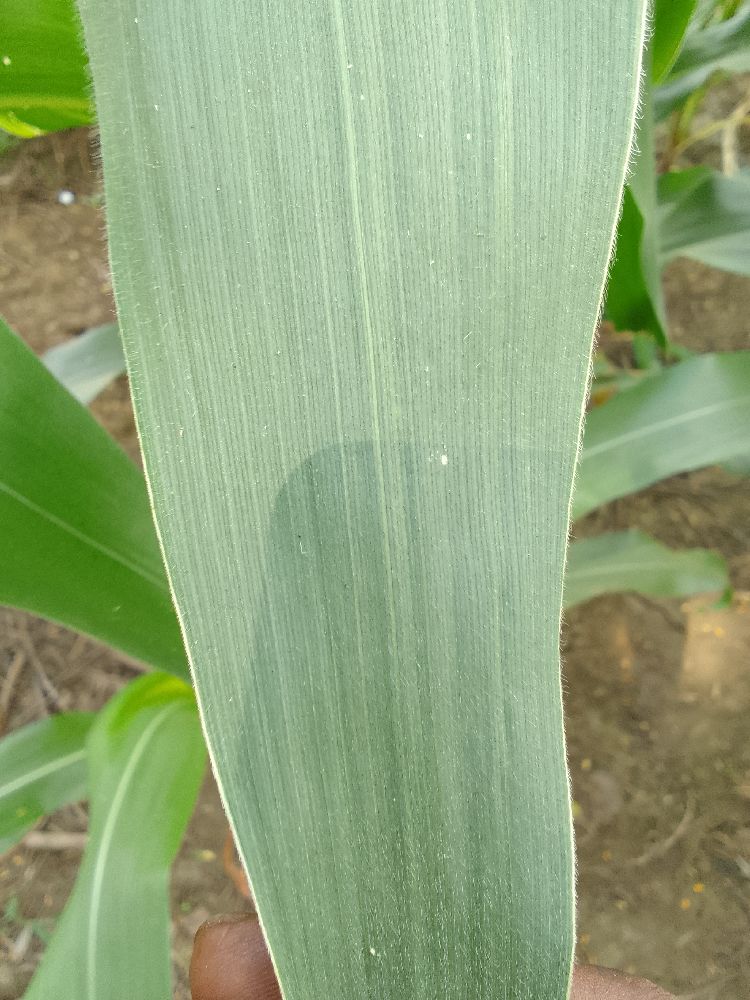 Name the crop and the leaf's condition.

maize, healthy
